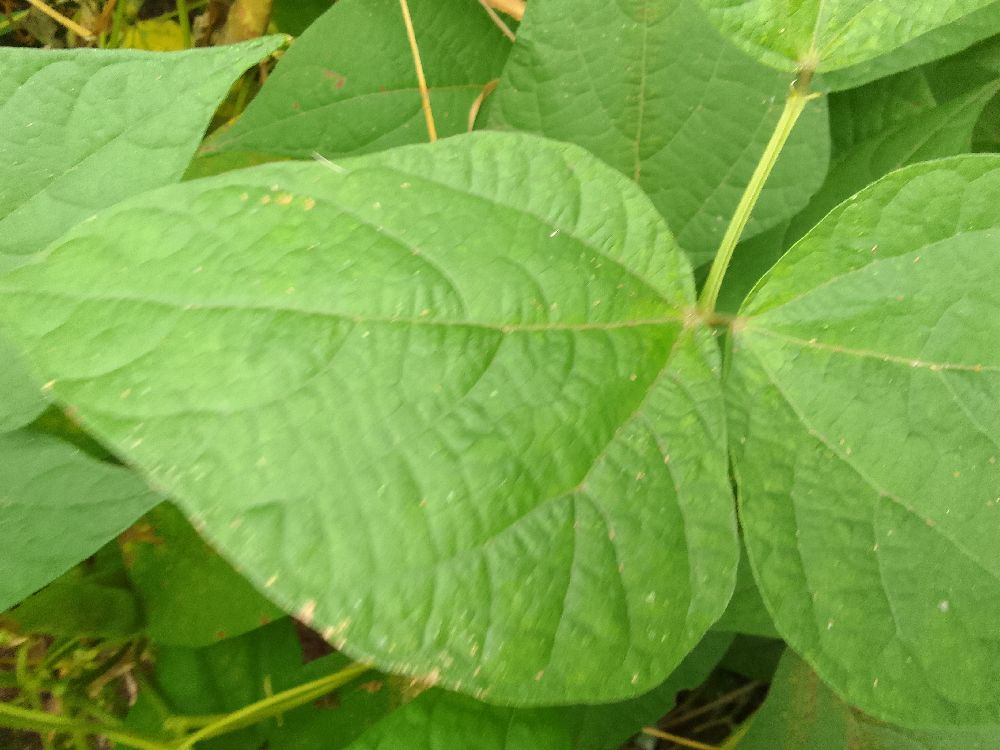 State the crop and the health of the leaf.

common bean, healthy
